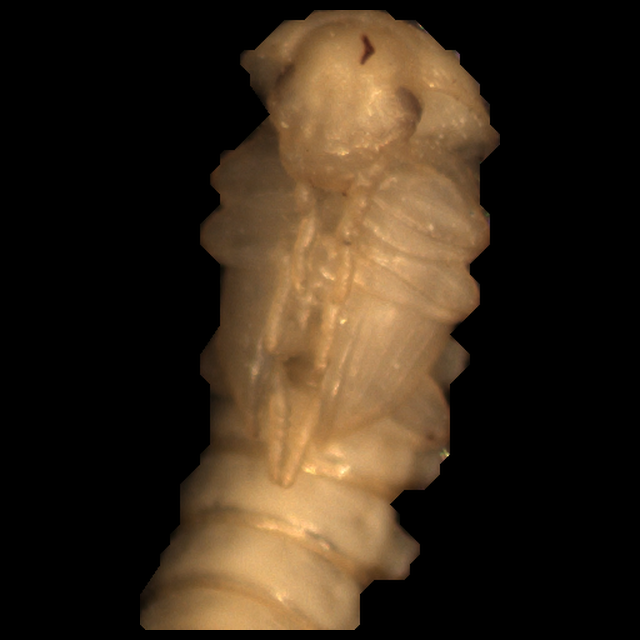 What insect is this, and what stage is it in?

mealworm pupa
